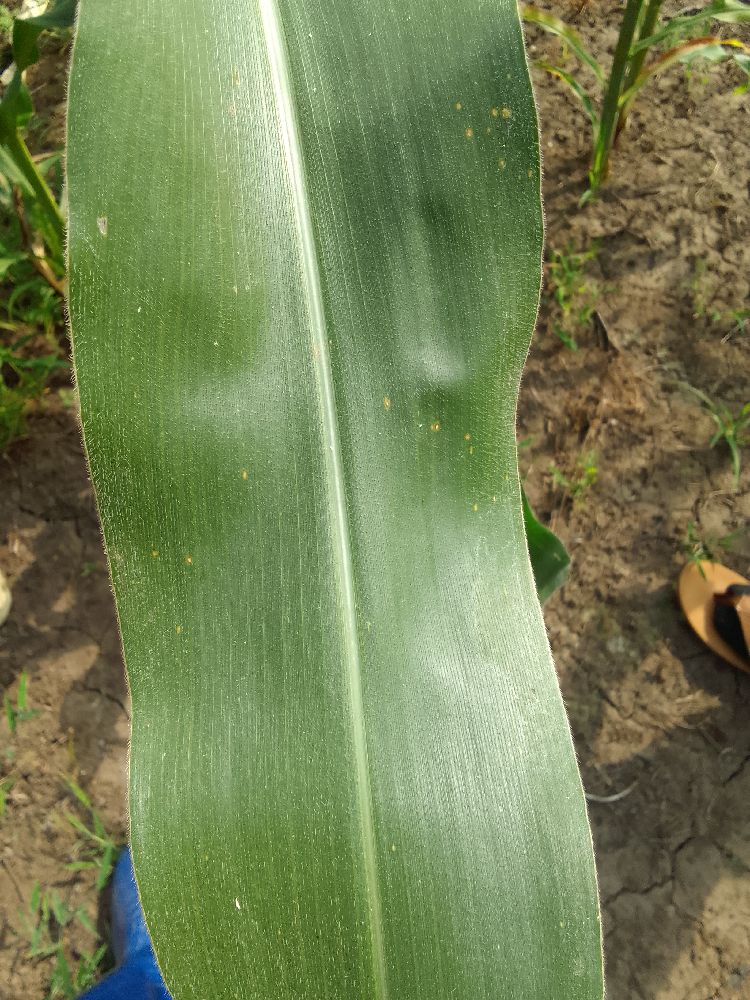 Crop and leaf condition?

maize, healthy
